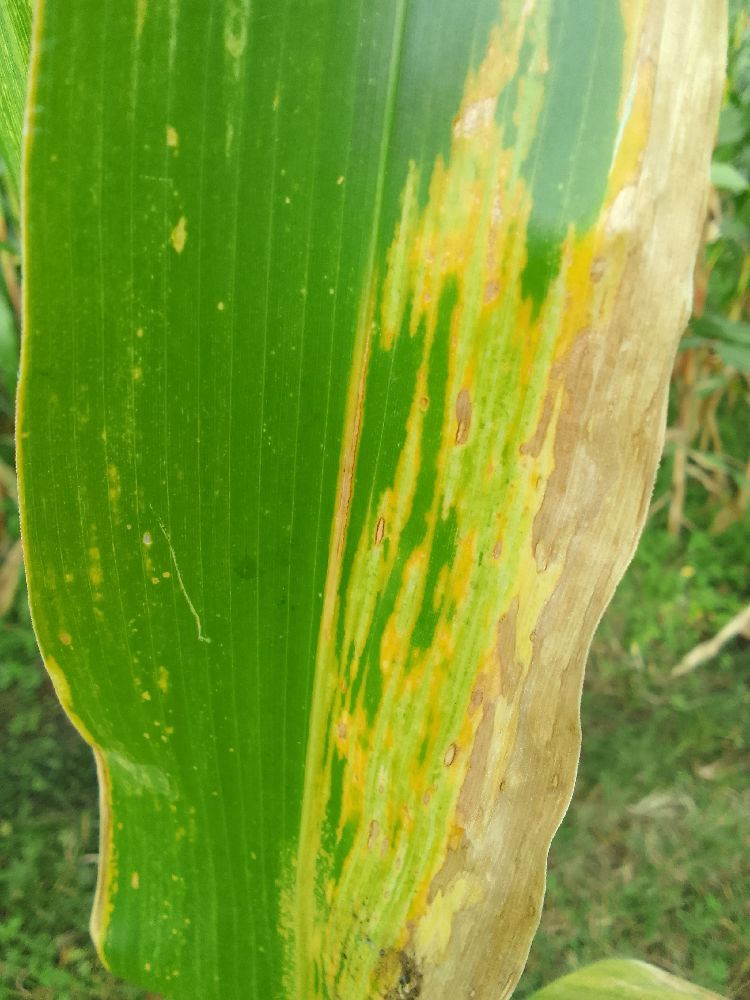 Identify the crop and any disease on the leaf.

maize, maize lethal necrosis
